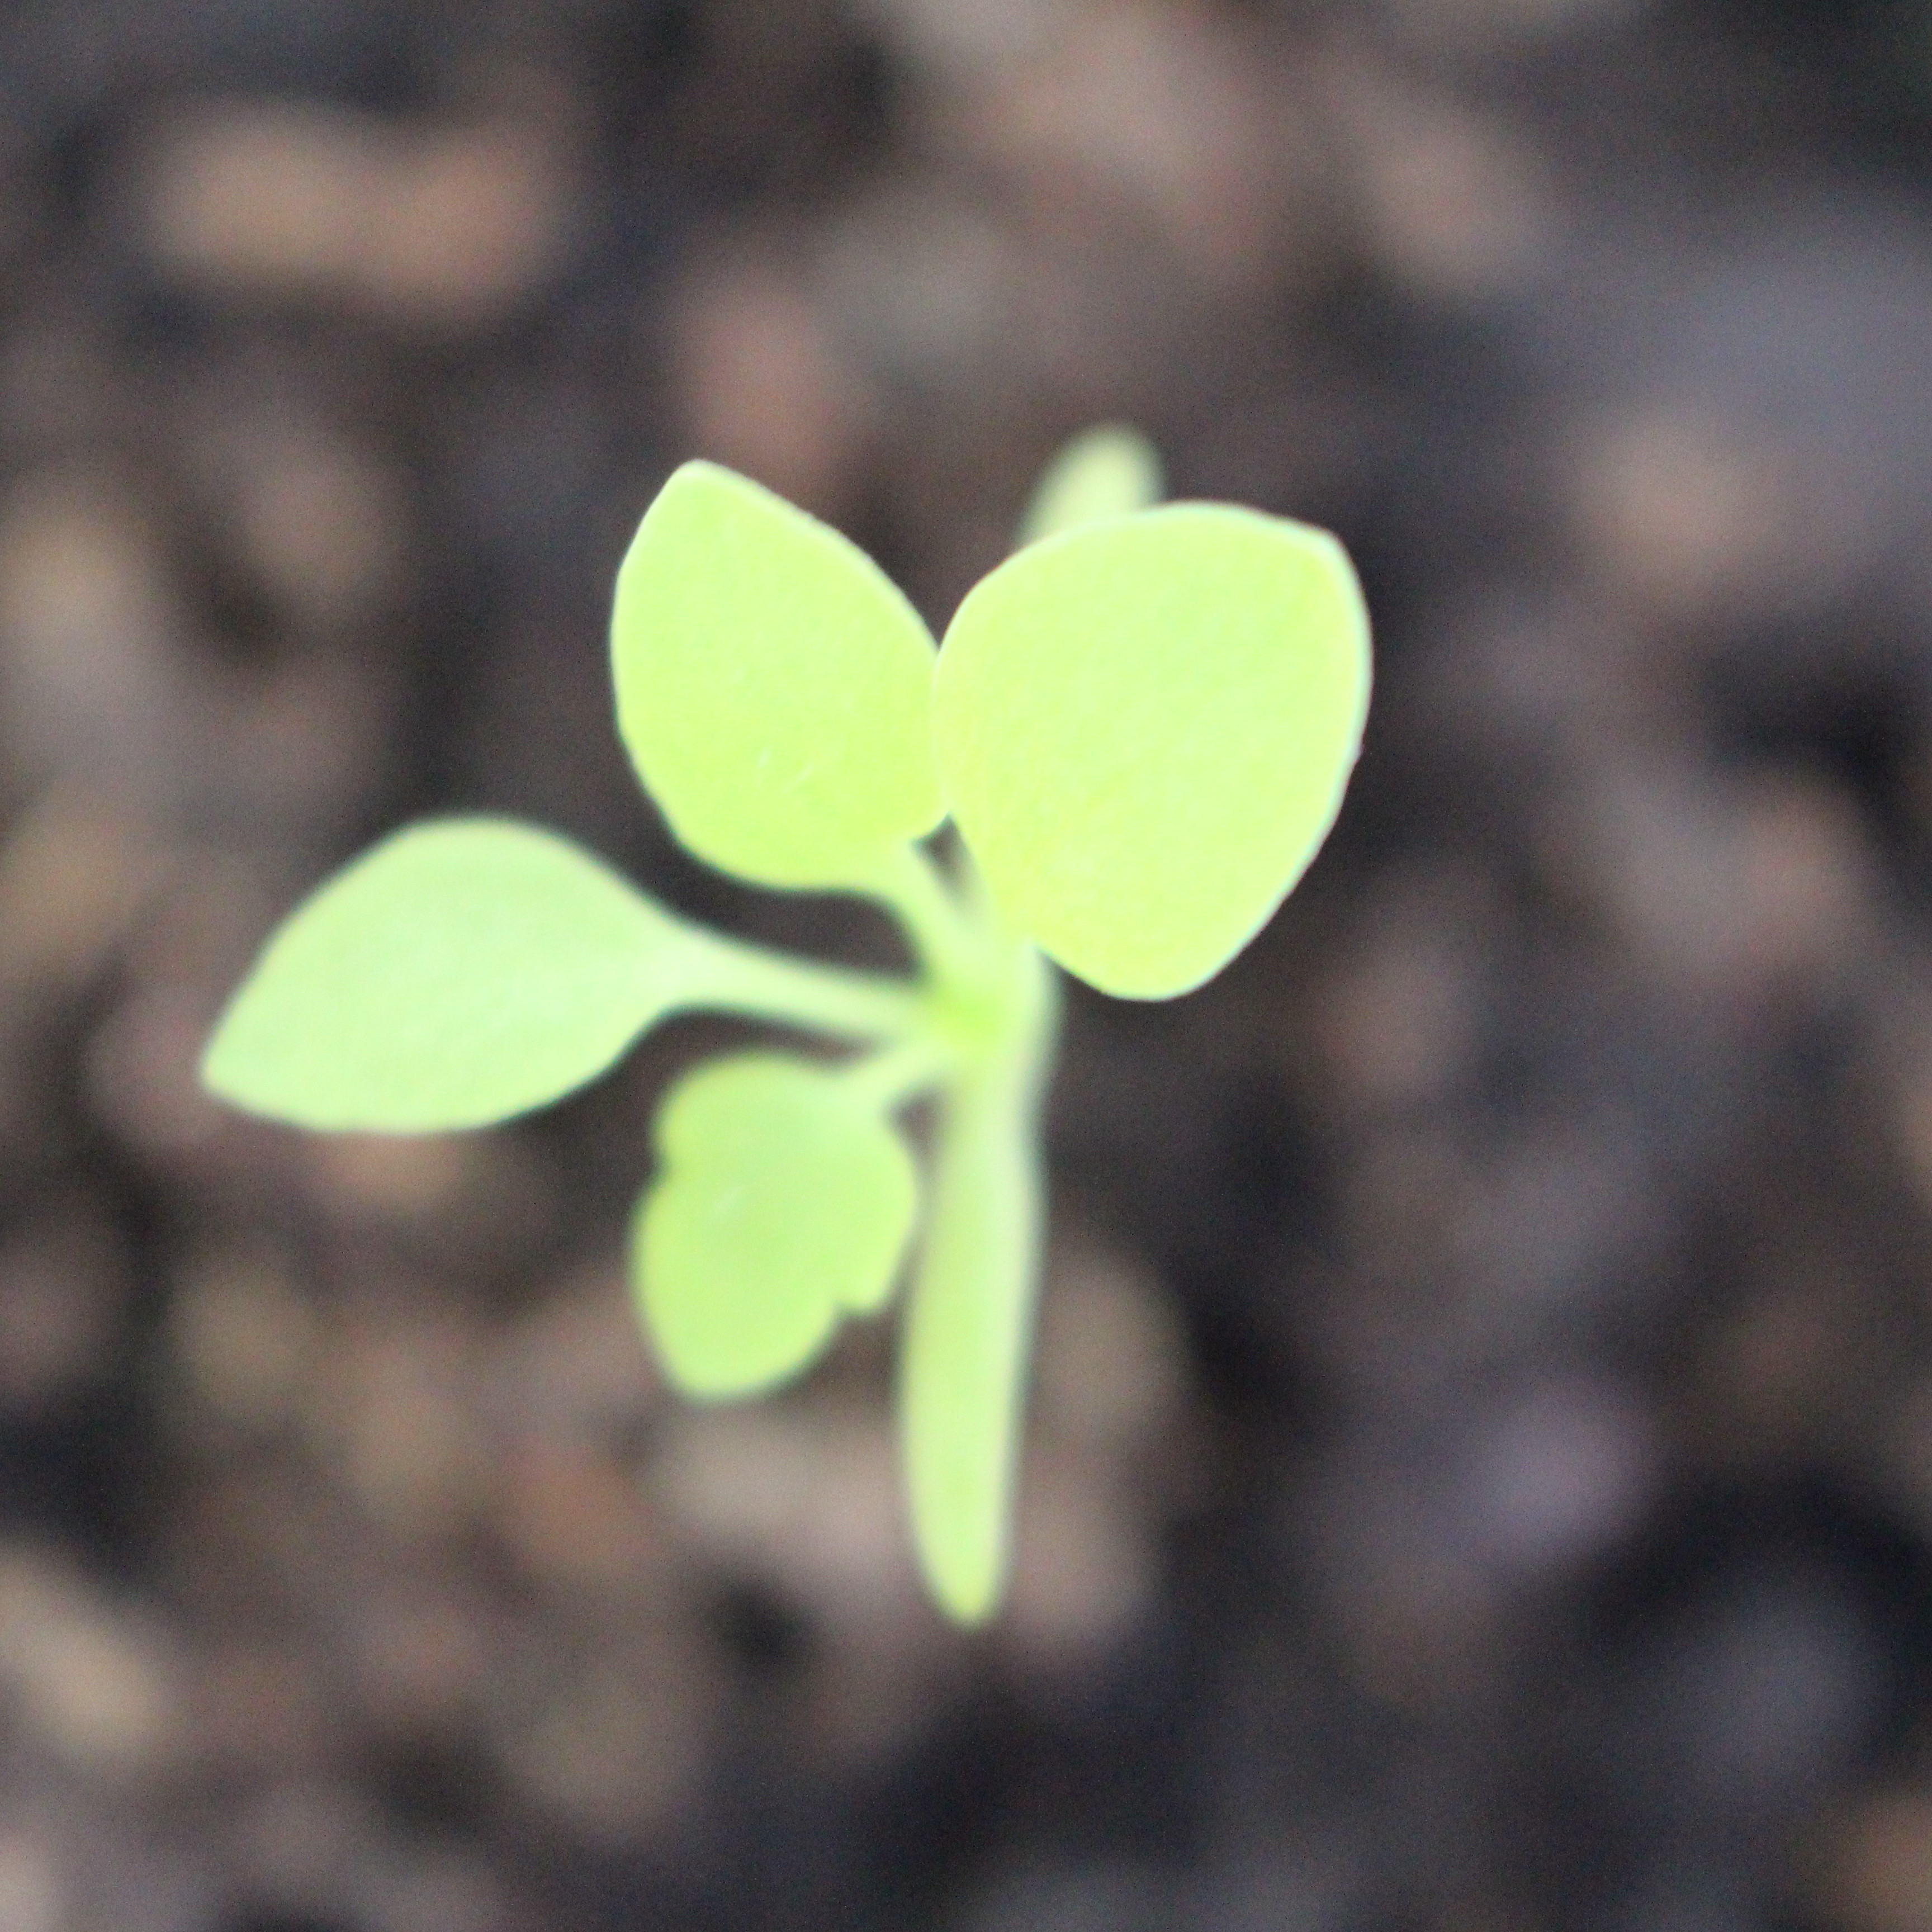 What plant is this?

Papaver rhoeas
